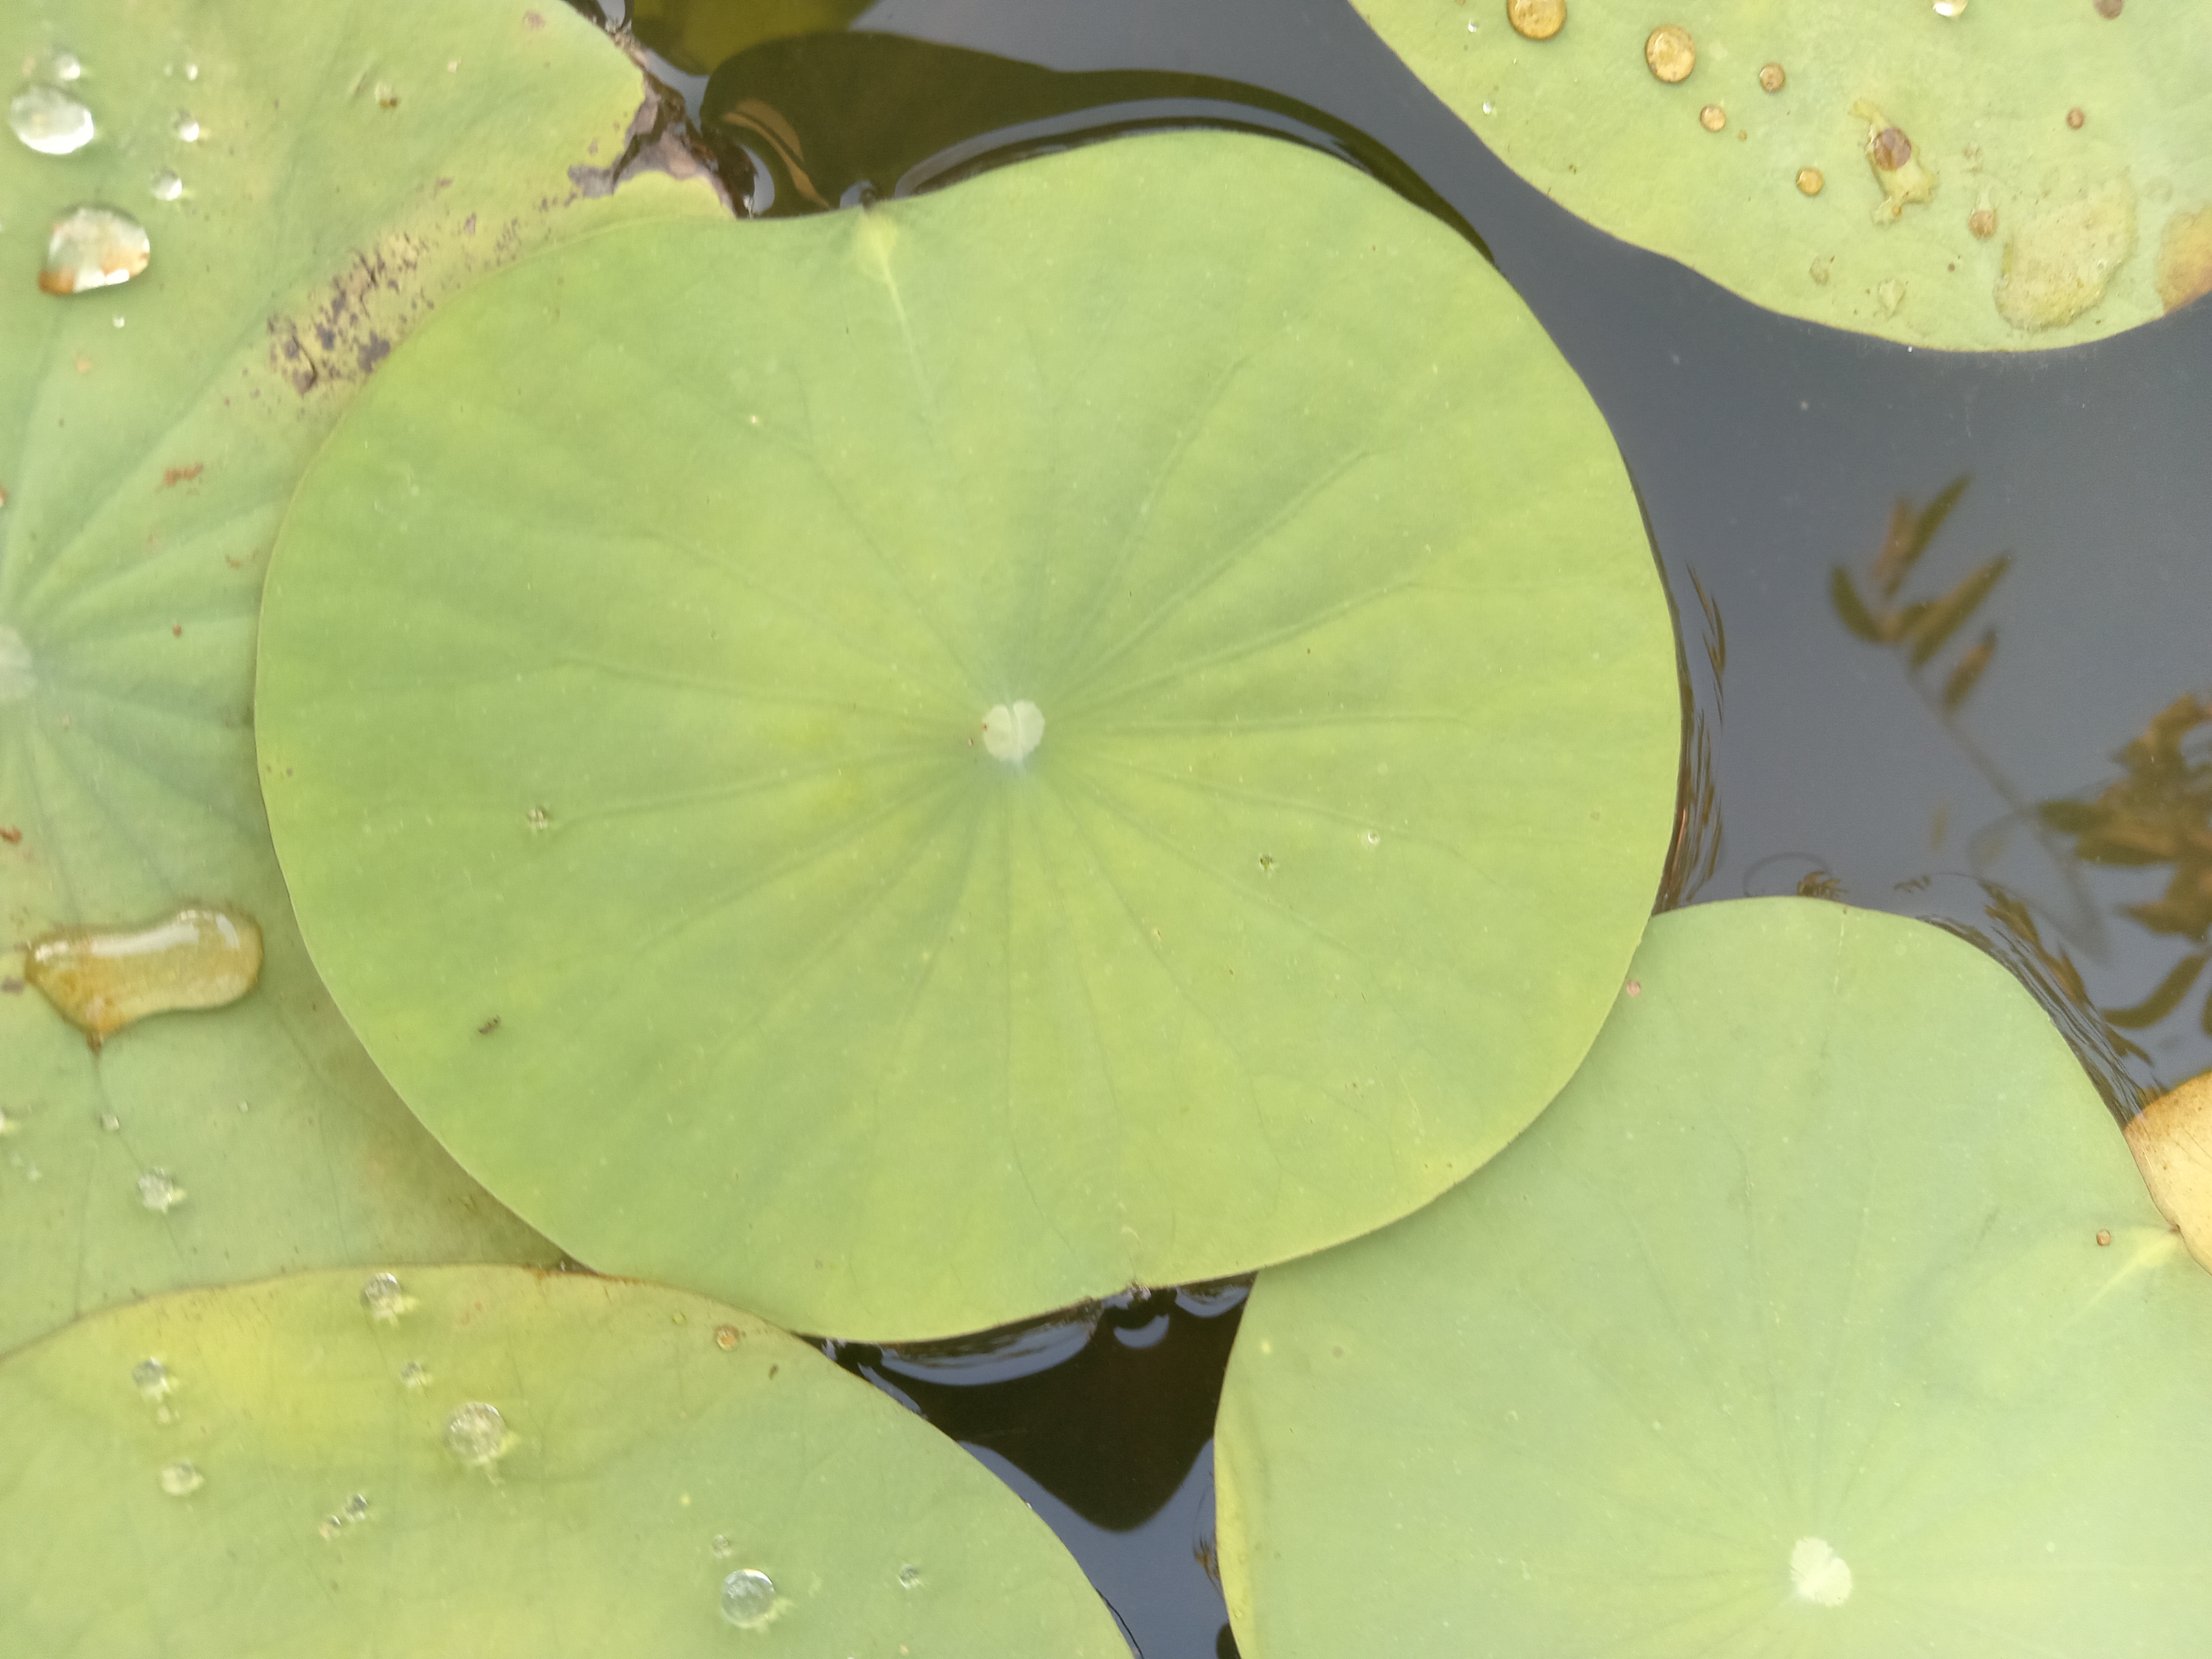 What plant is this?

lotus
